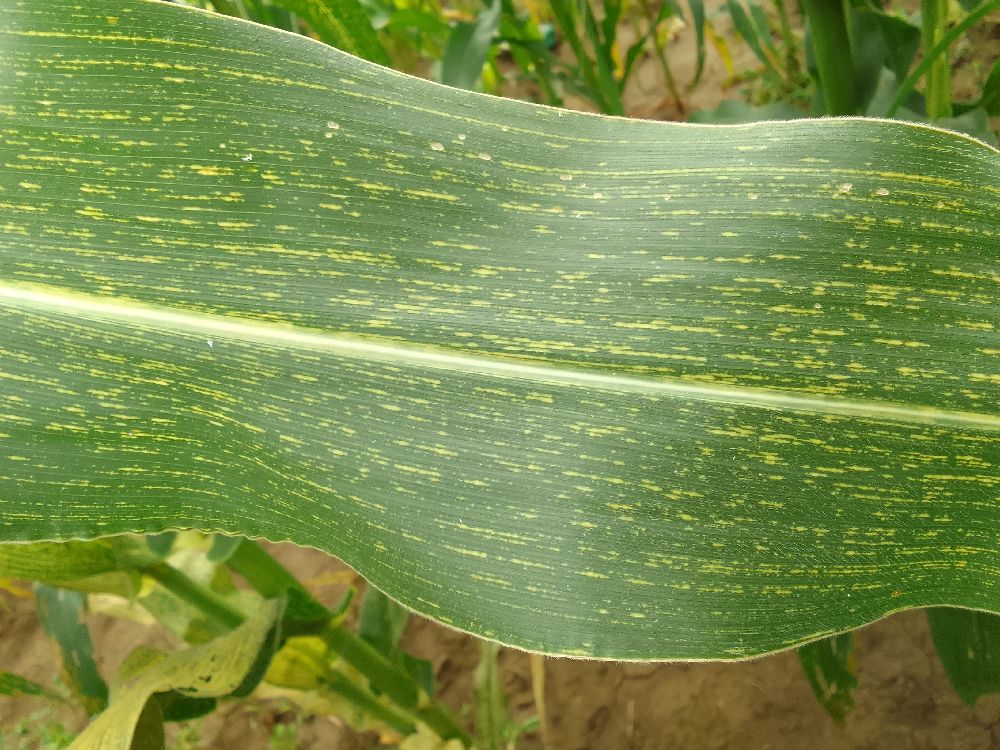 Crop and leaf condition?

maize, maize streak virus
